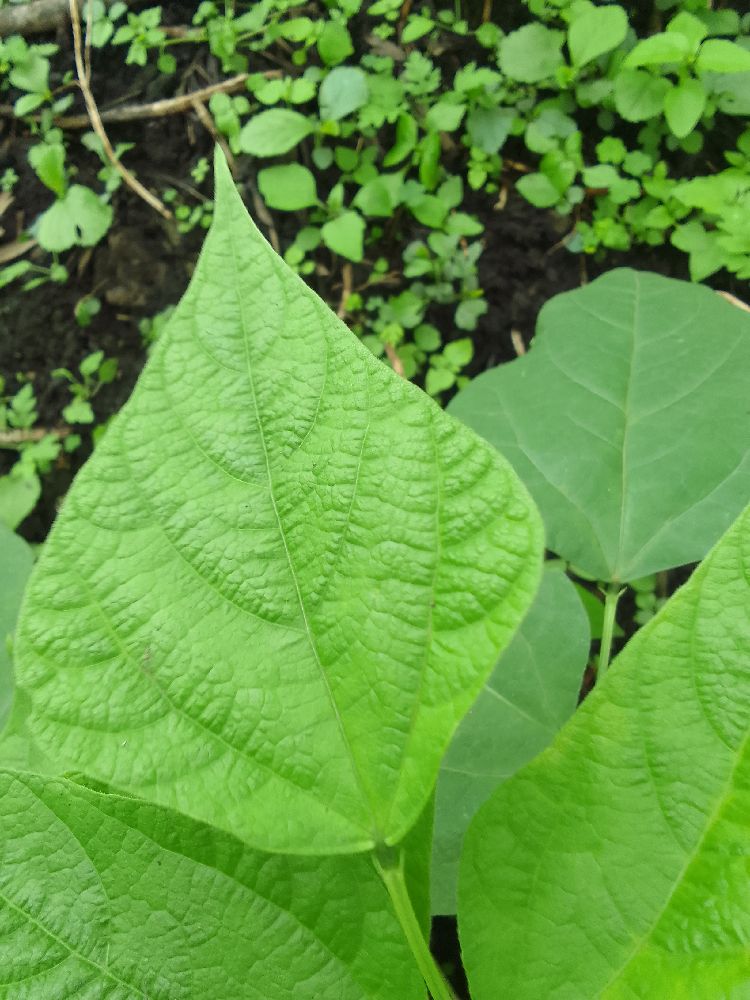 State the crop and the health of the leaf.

common bean, healthy
